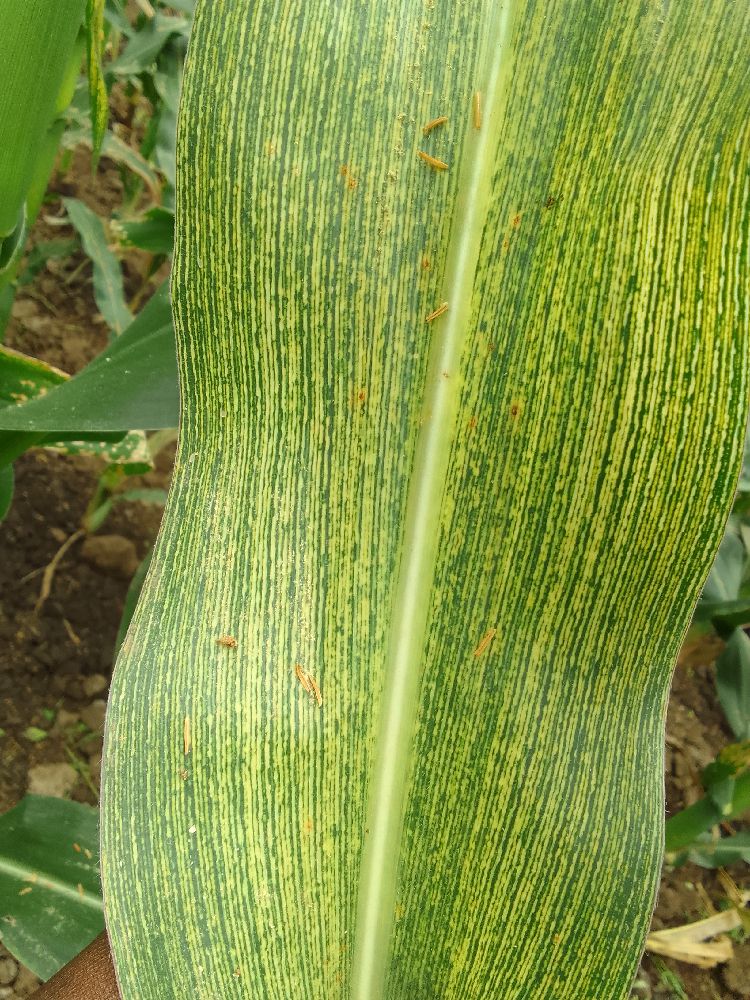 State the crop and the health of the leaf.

maize, maize streak virus
